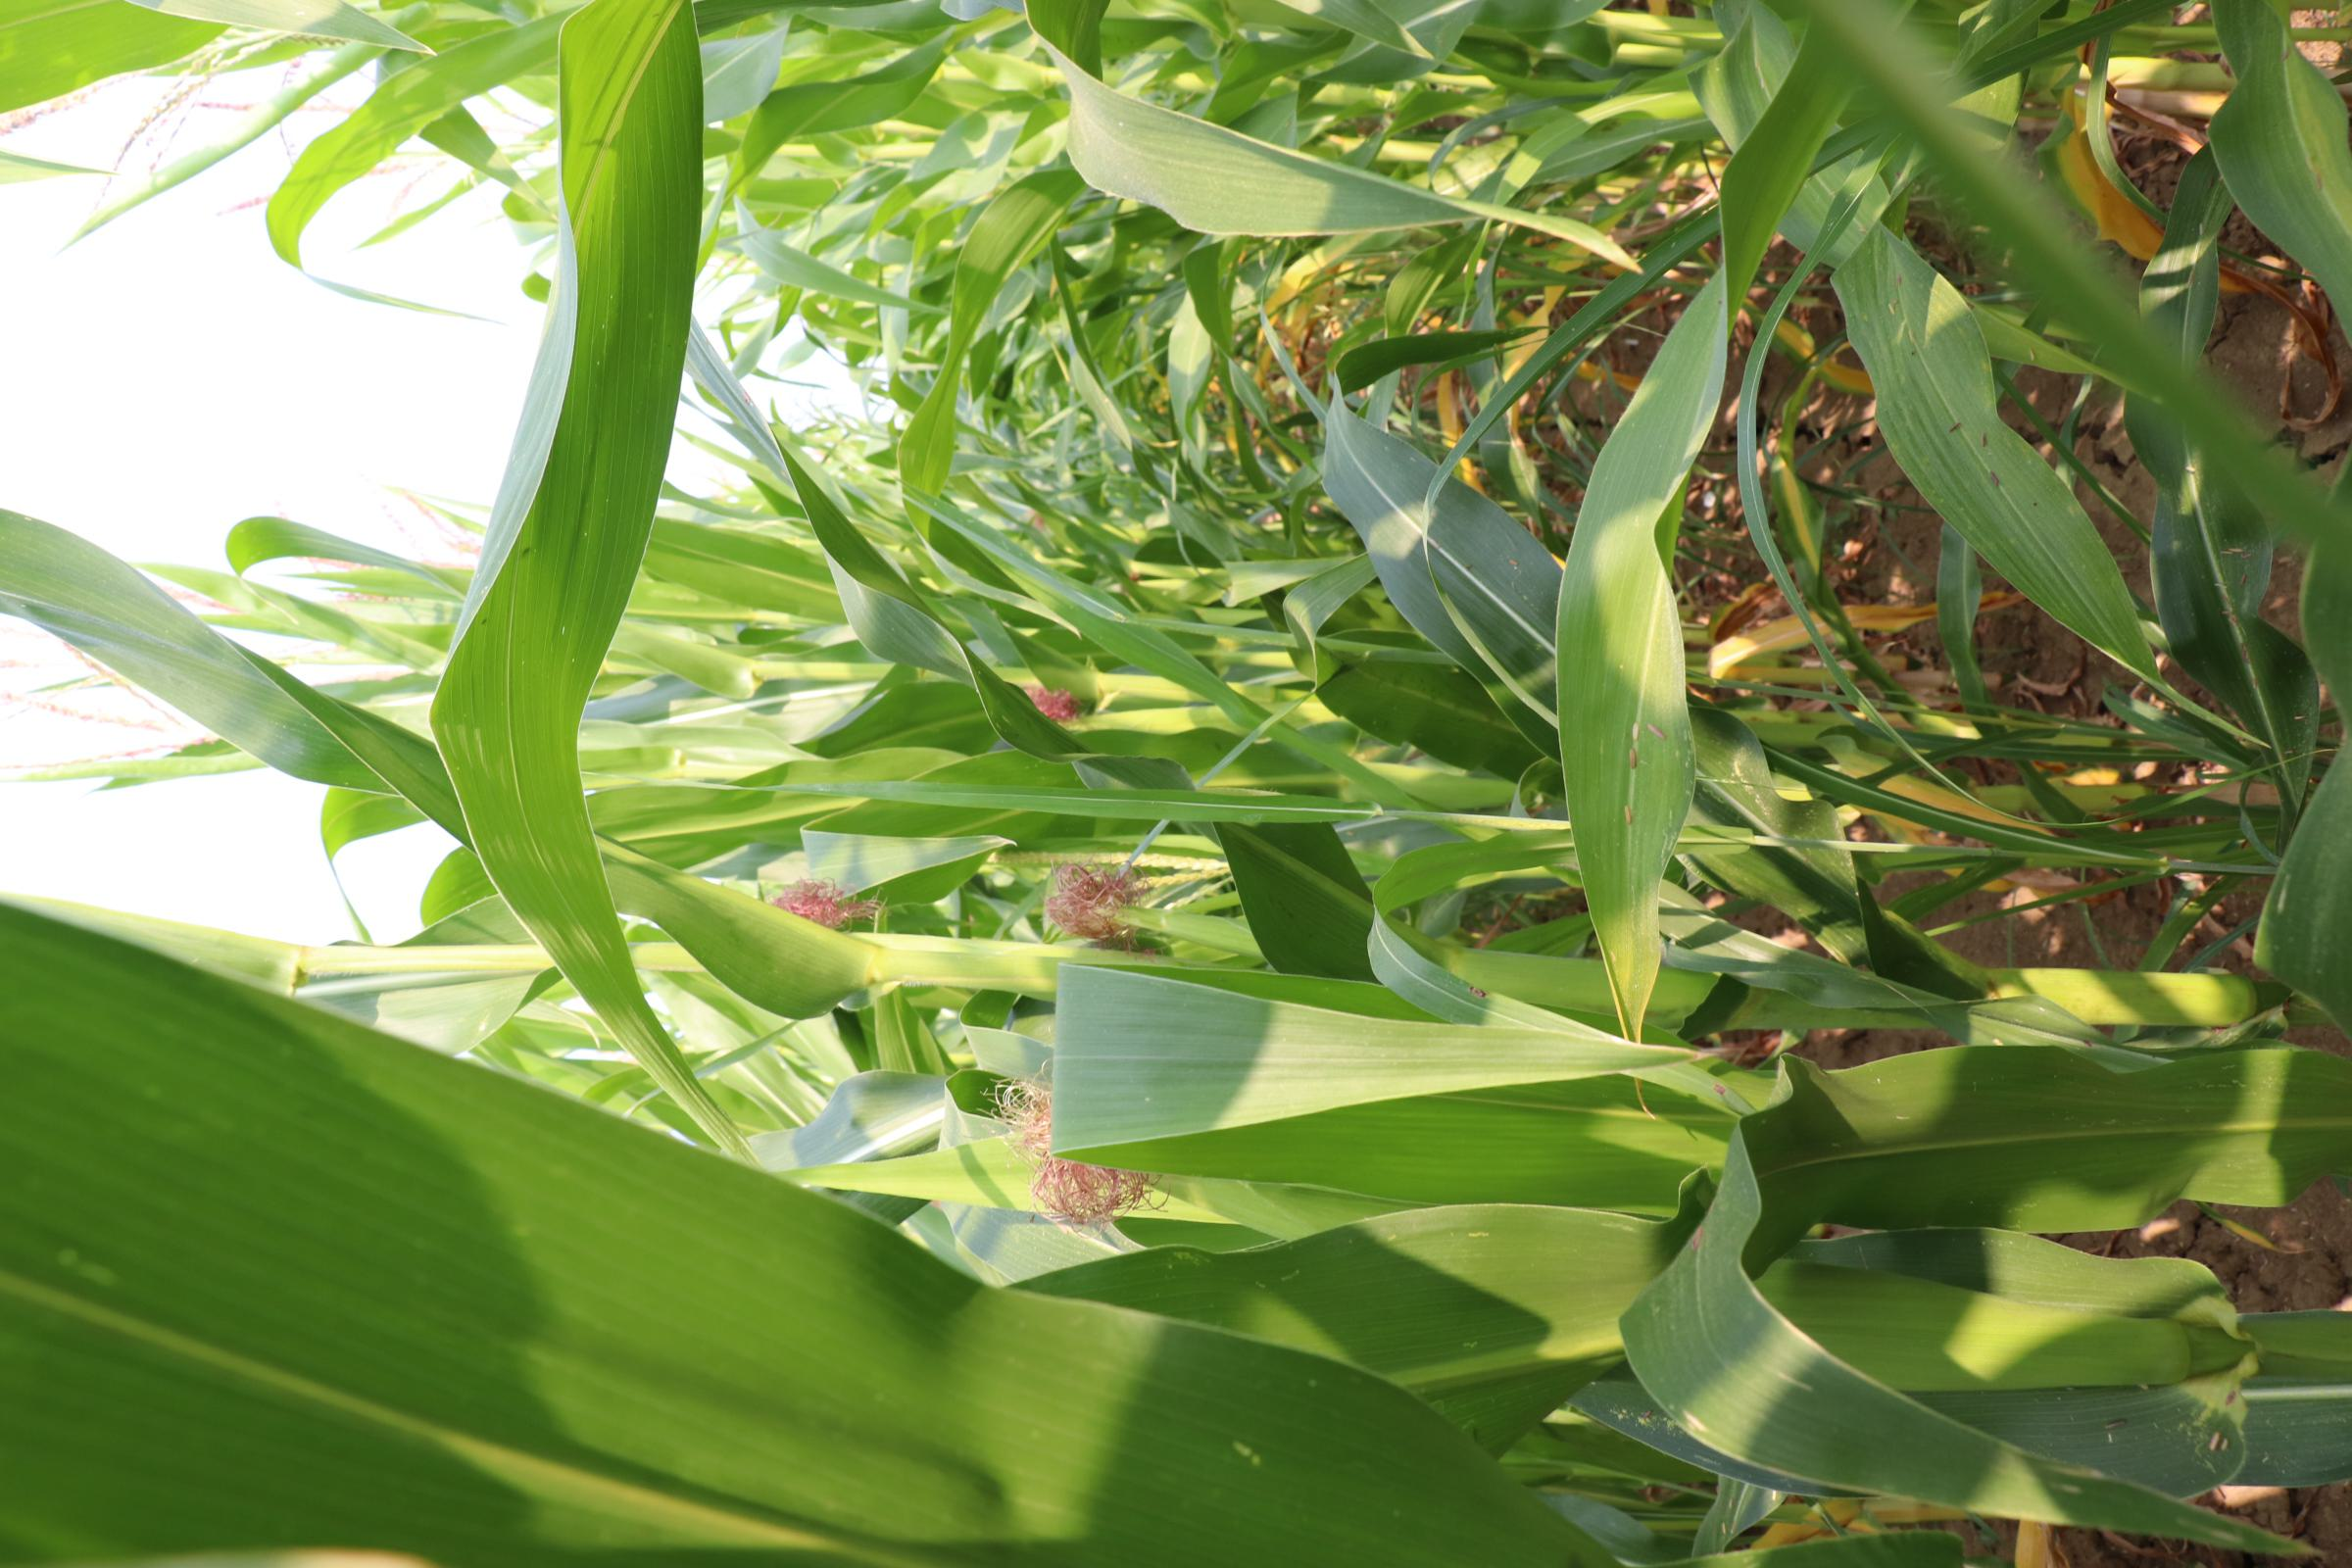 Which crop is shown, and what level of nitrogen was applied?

maize, no added nitrogen
